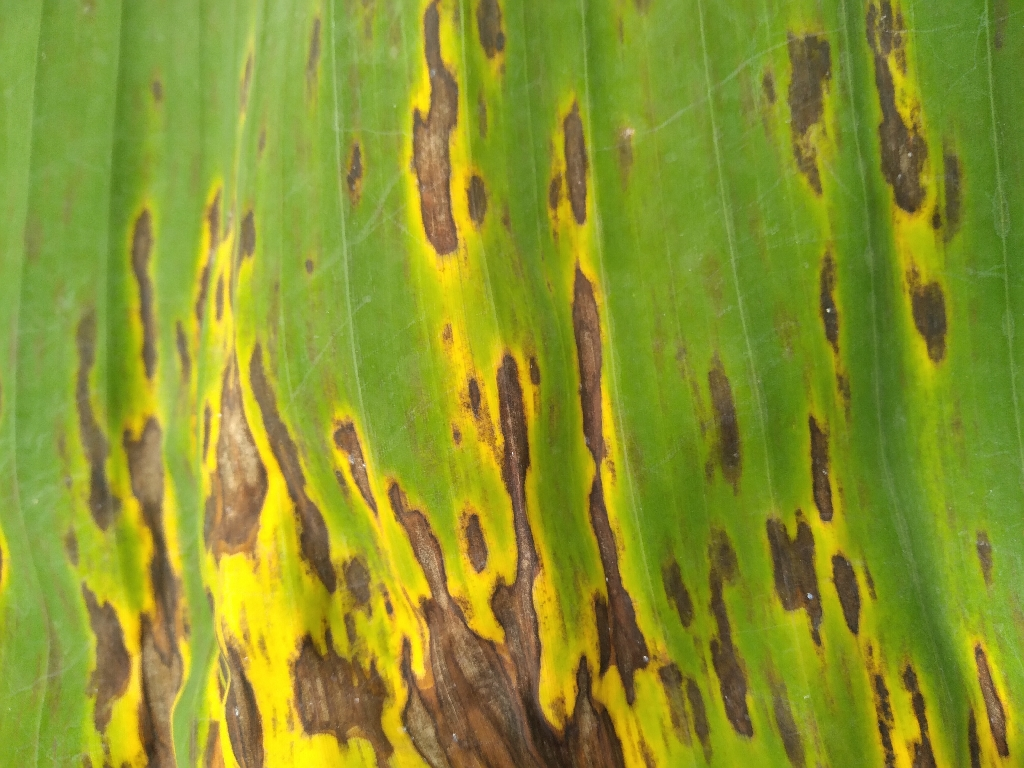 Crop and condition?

banana, black sigatoka
